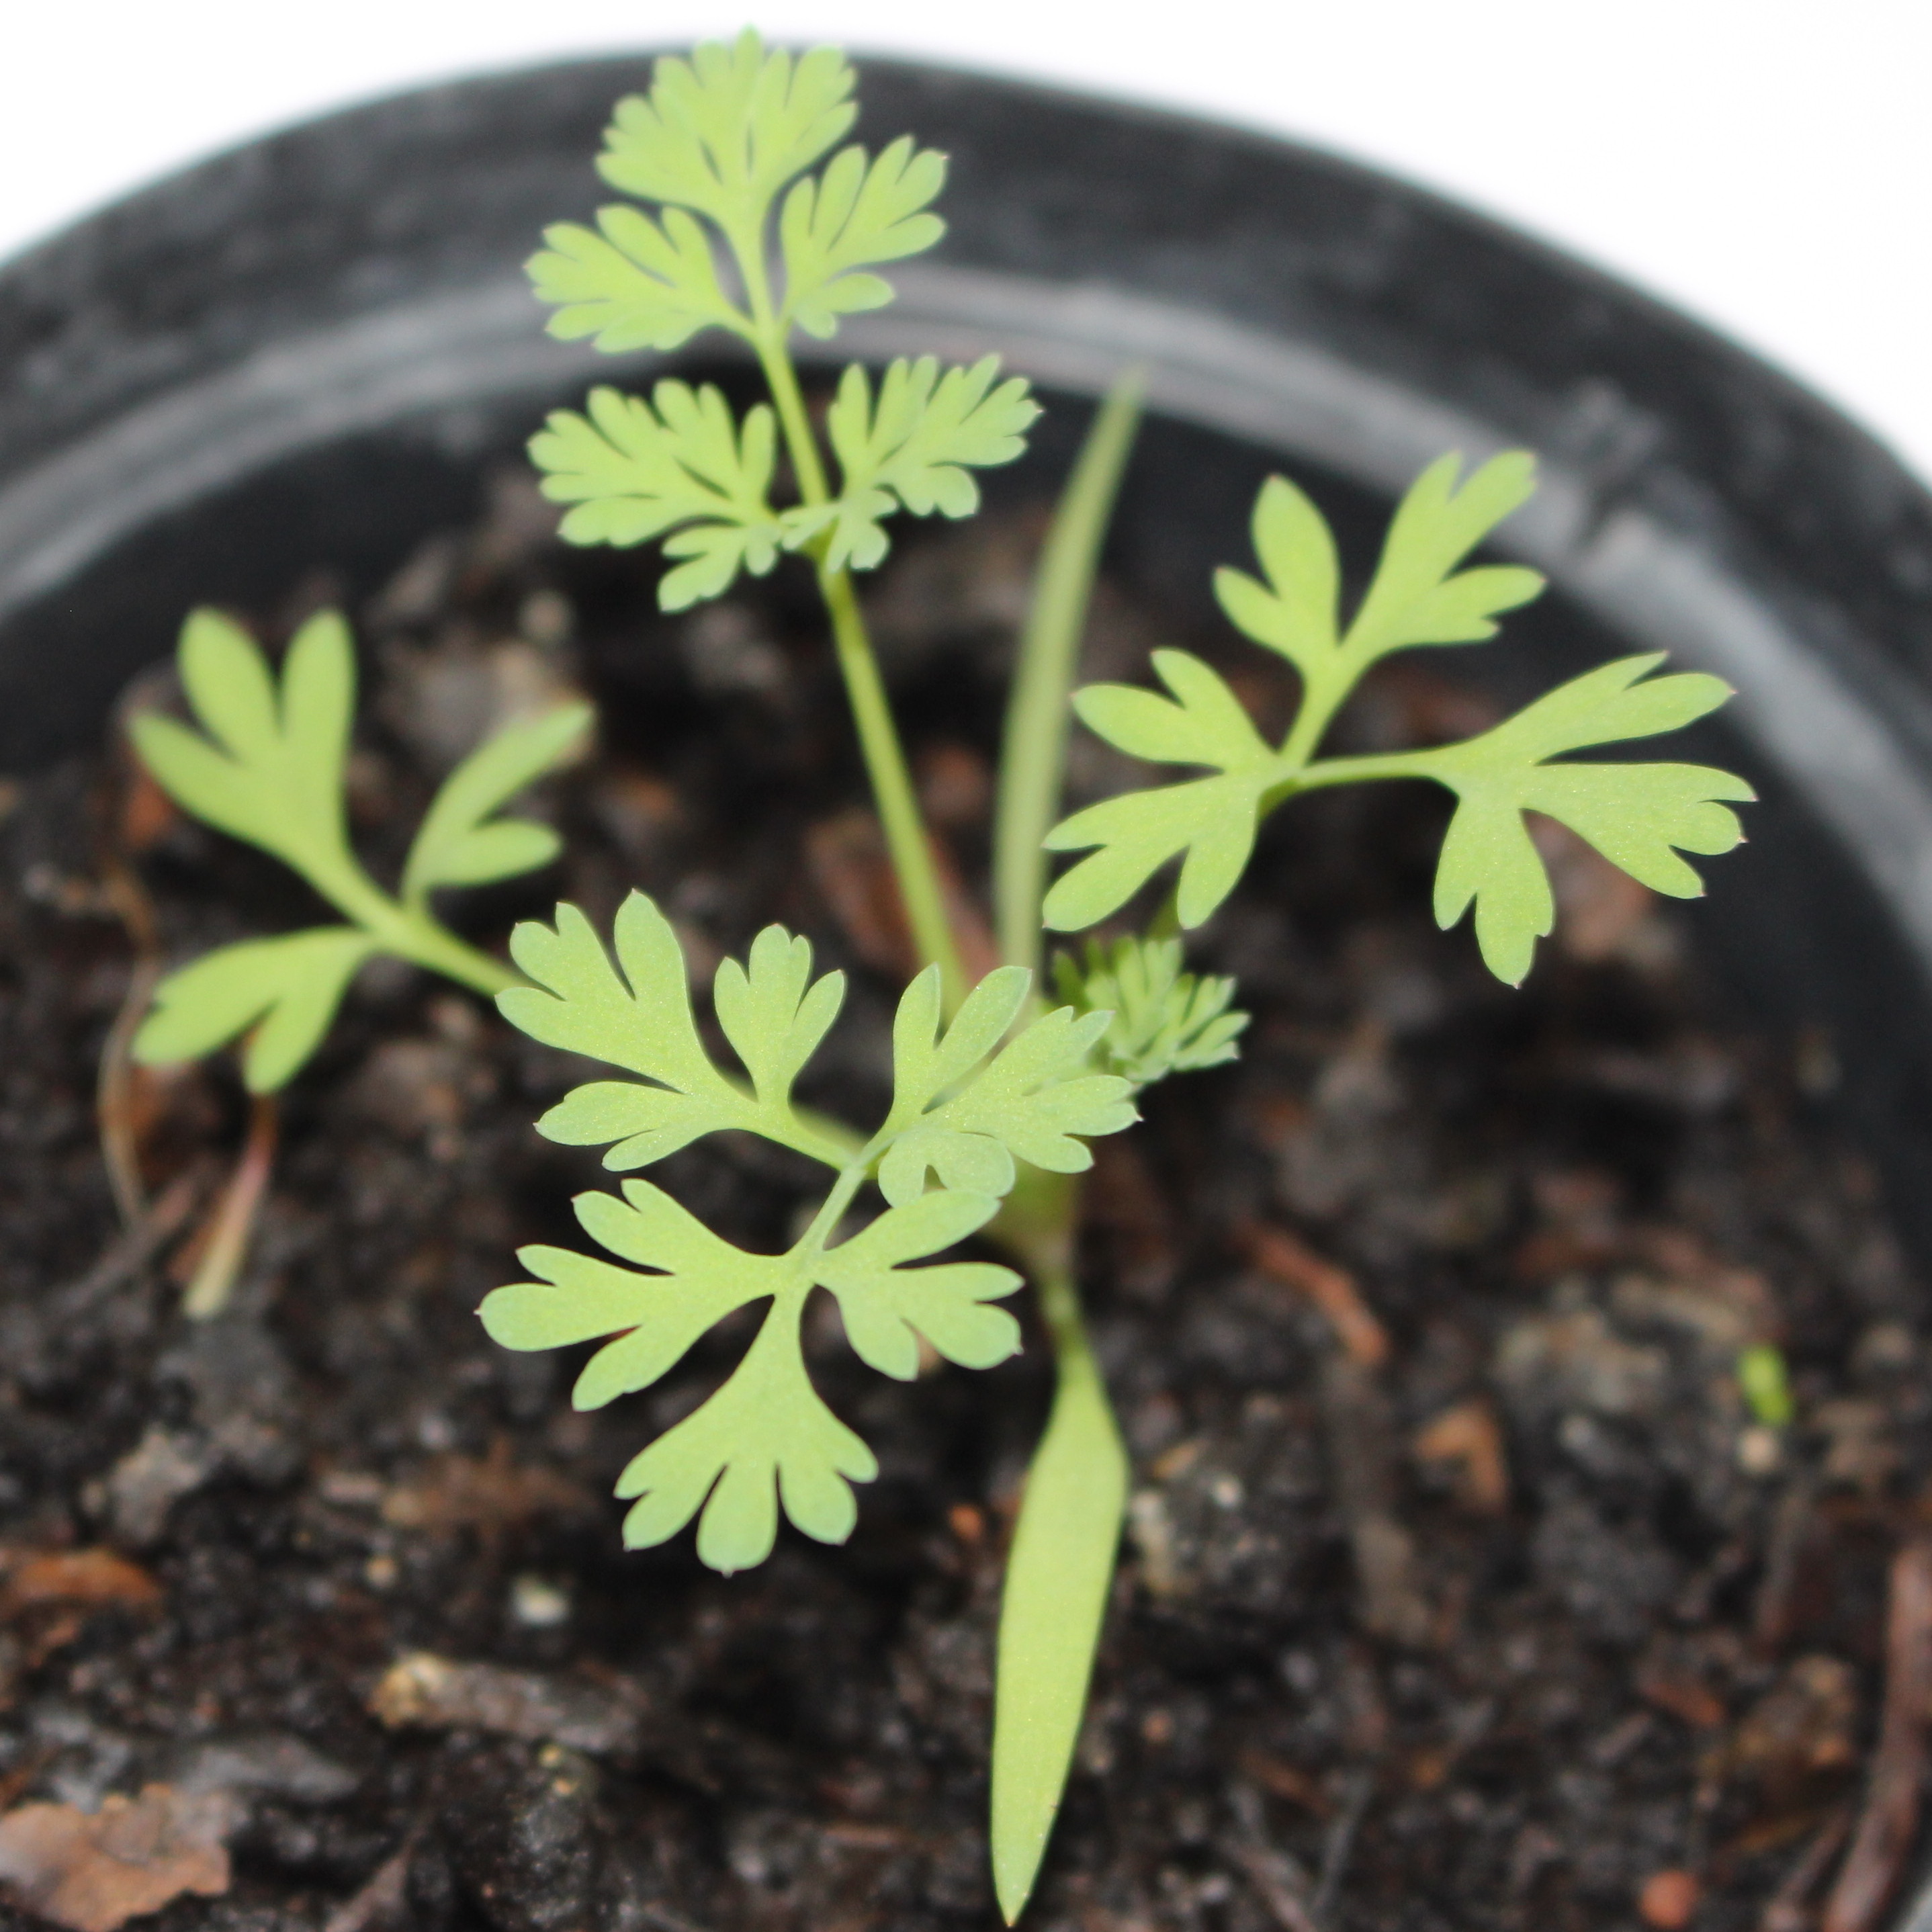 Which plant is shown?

Fumaria officinalis
